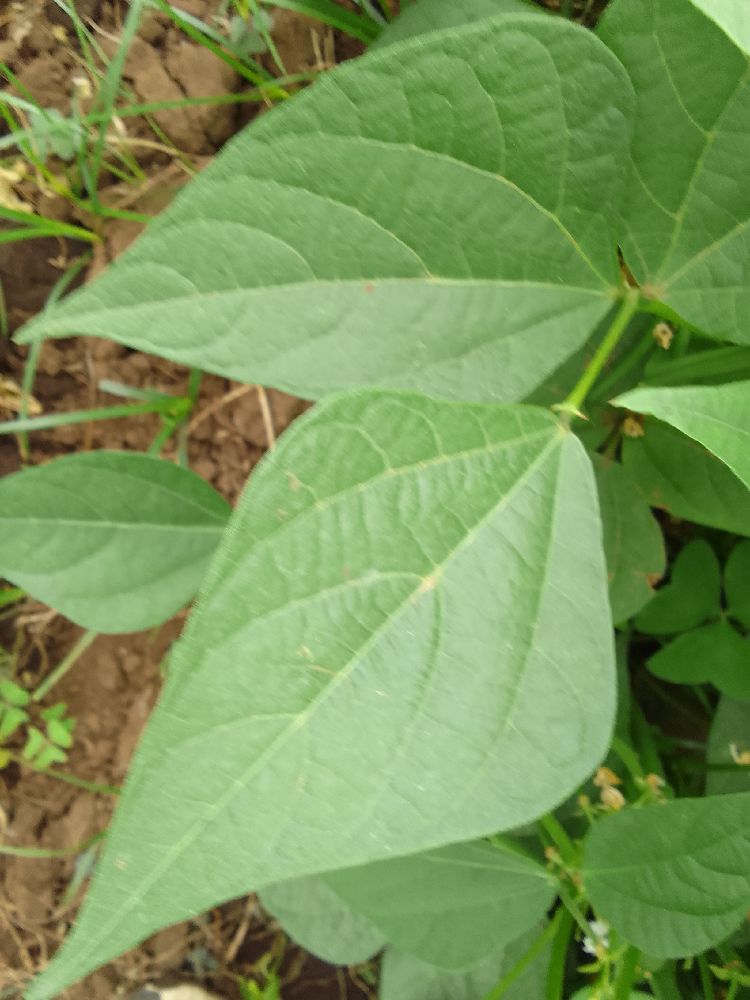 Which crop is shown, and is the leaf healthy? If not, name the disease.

common bean, healthy
